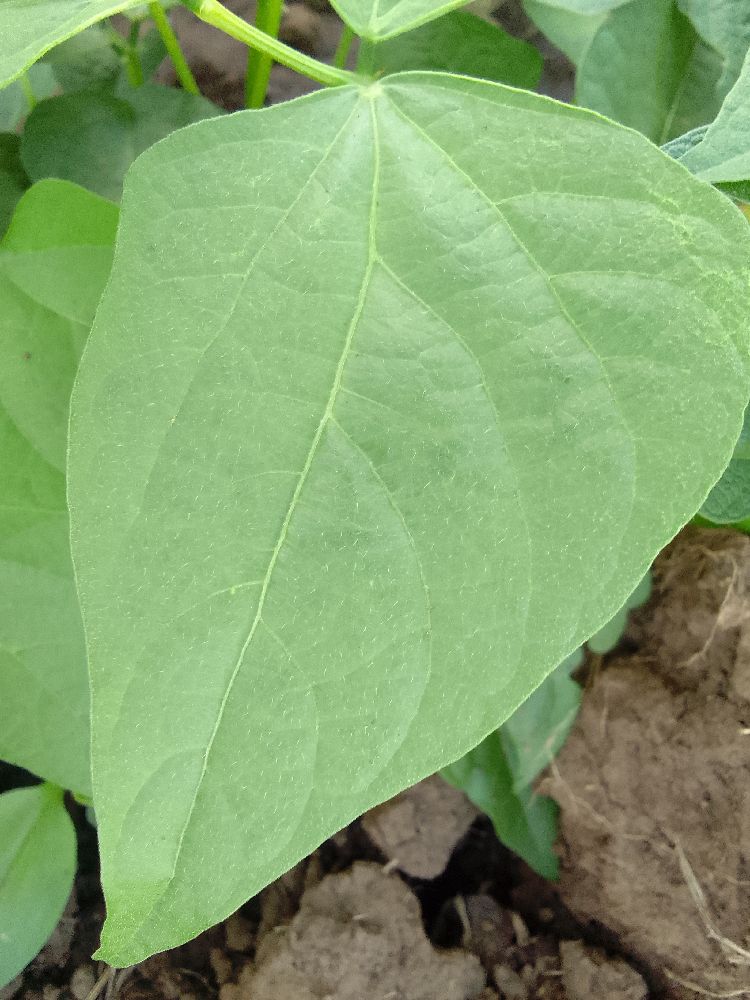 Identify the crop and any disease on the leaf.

common bean, healthy
